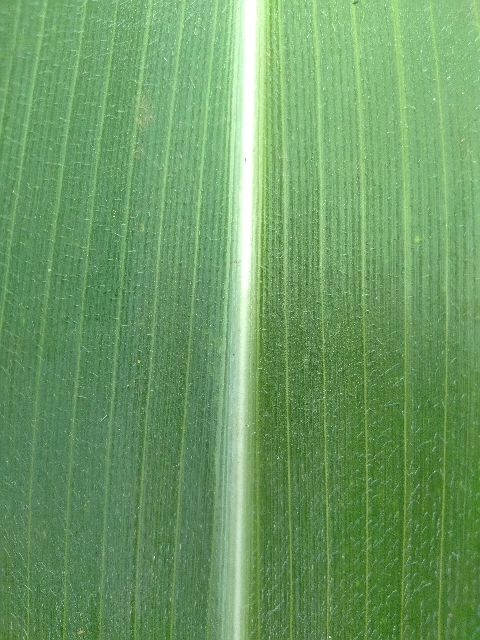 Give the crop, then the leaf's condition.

maize, healthy
